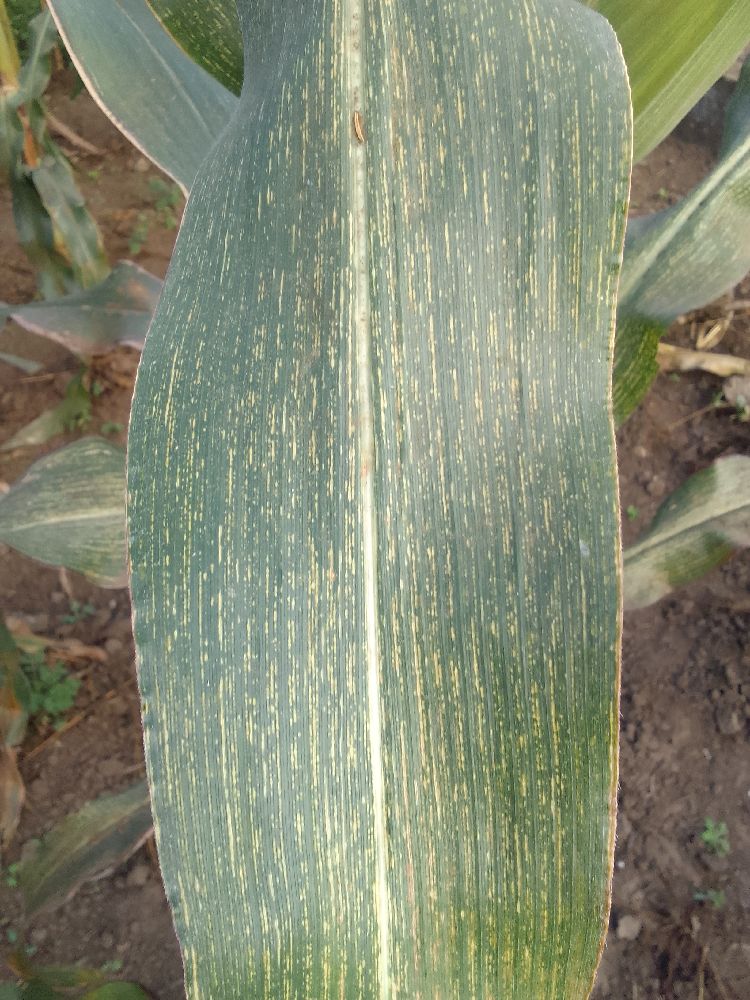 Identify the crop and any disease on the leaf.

maize, maize streak virus
